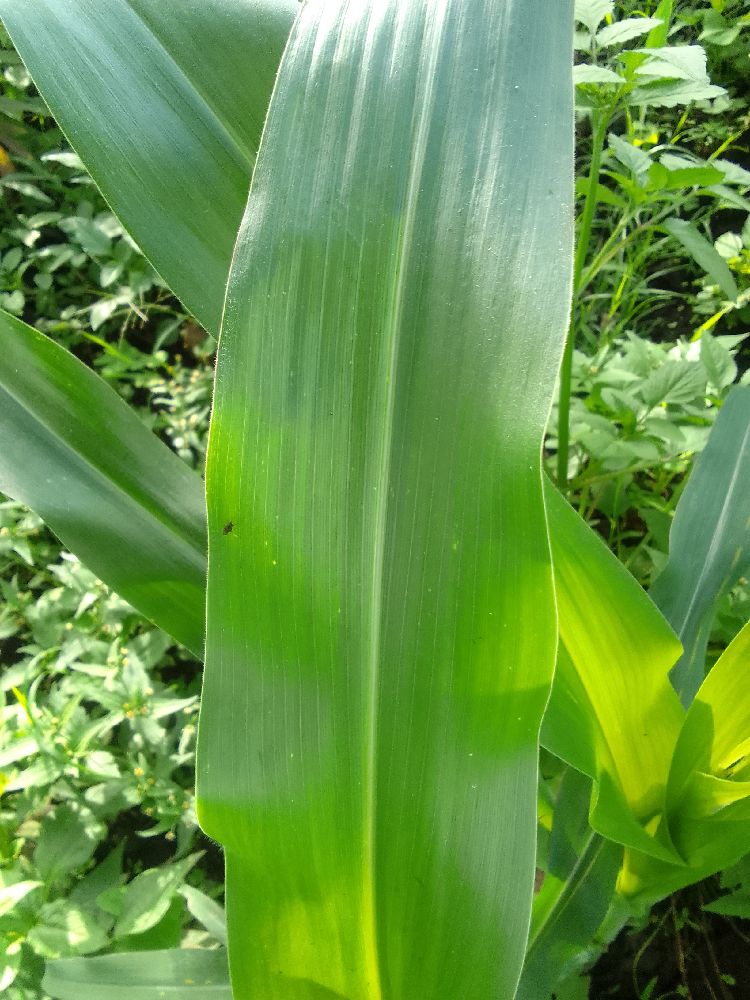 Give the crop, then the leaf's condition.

maize, healthy
